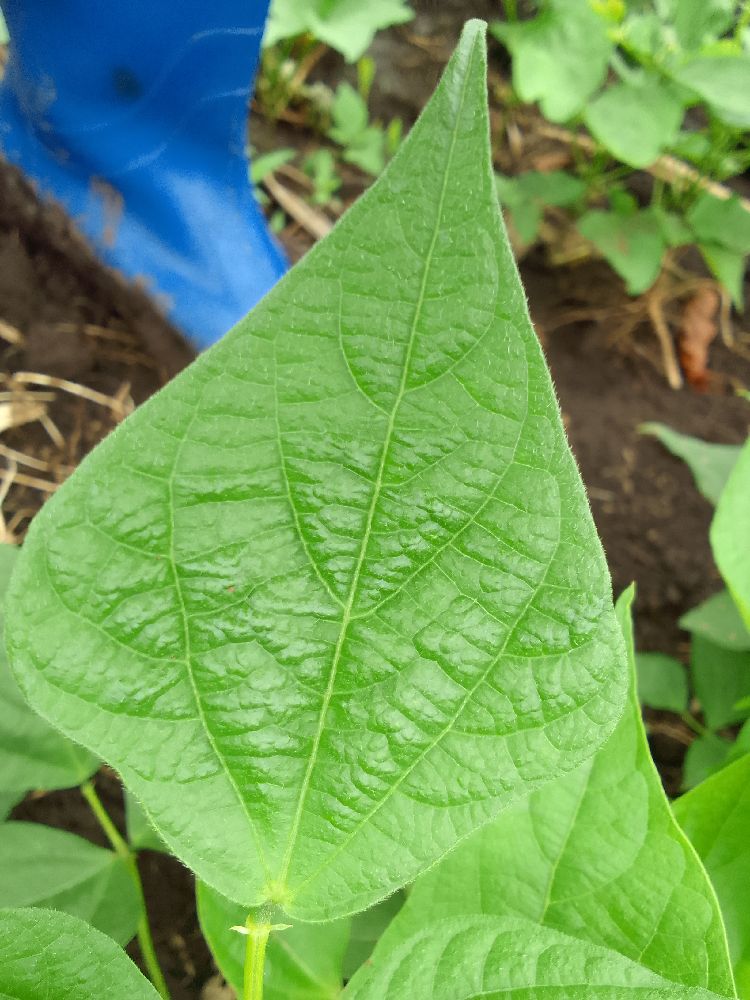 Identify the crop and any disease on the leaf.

common bean, healthy
